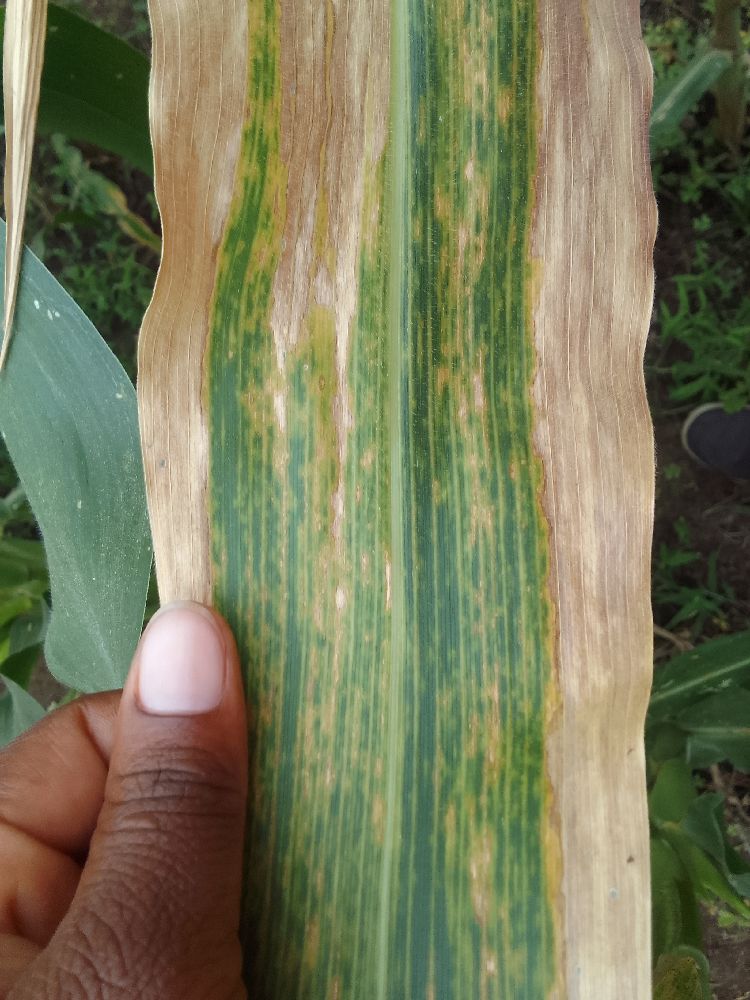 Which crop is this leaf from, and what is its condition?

maize, maize lethal necrosis
